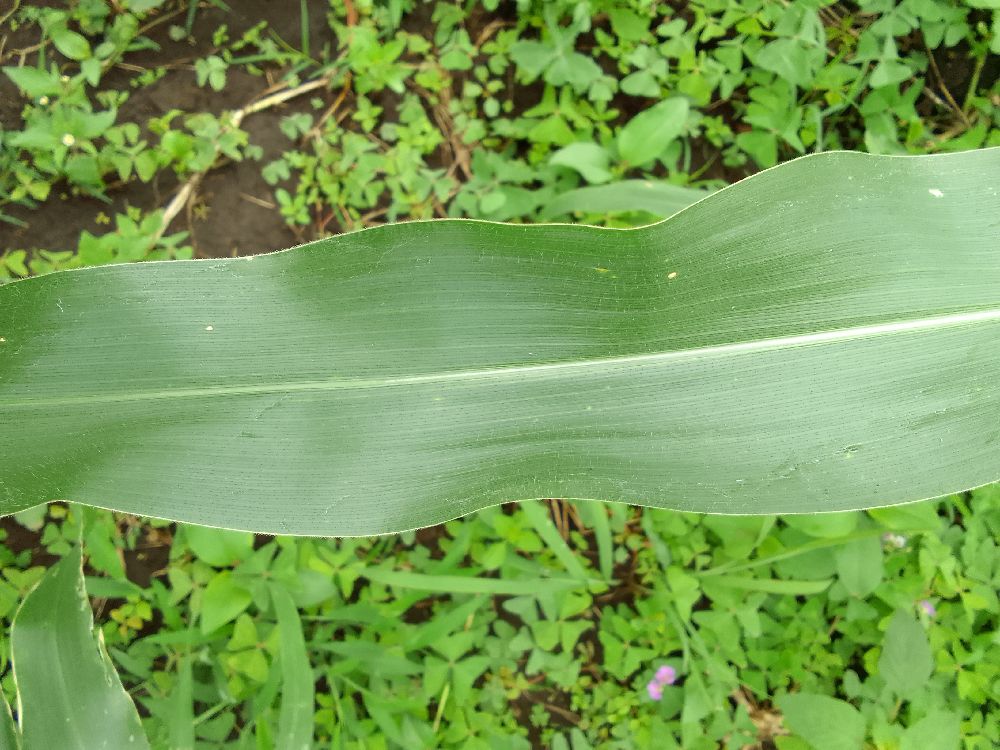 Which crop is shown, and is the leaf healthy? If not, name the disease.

maize, healthy
